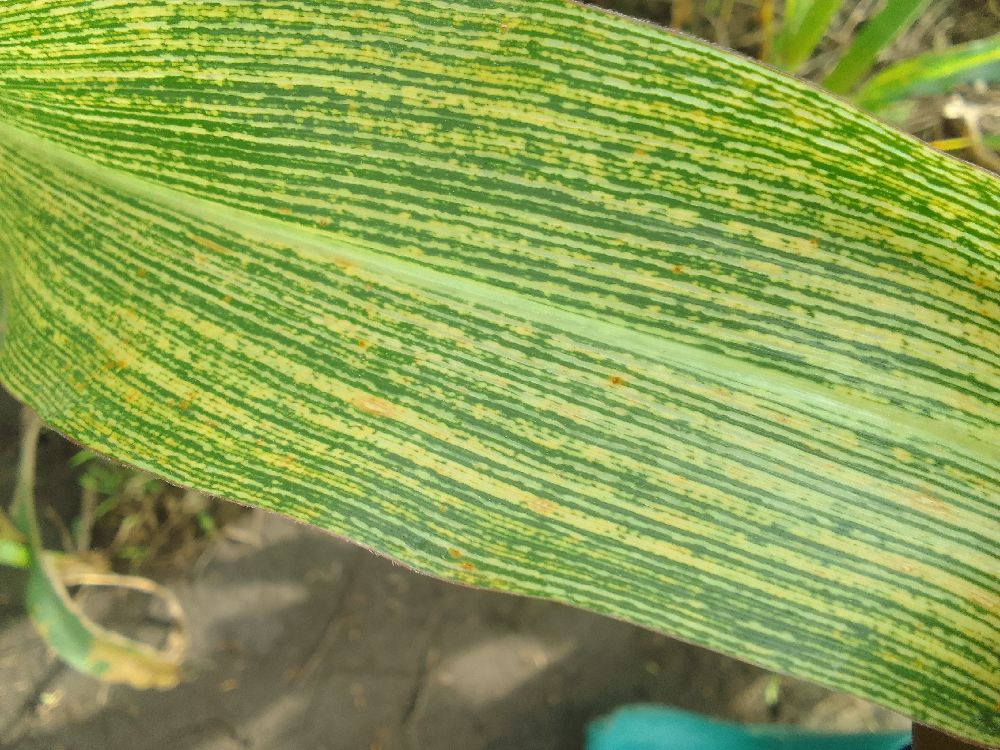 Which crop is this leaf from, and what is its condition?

maize, maize streak virus
